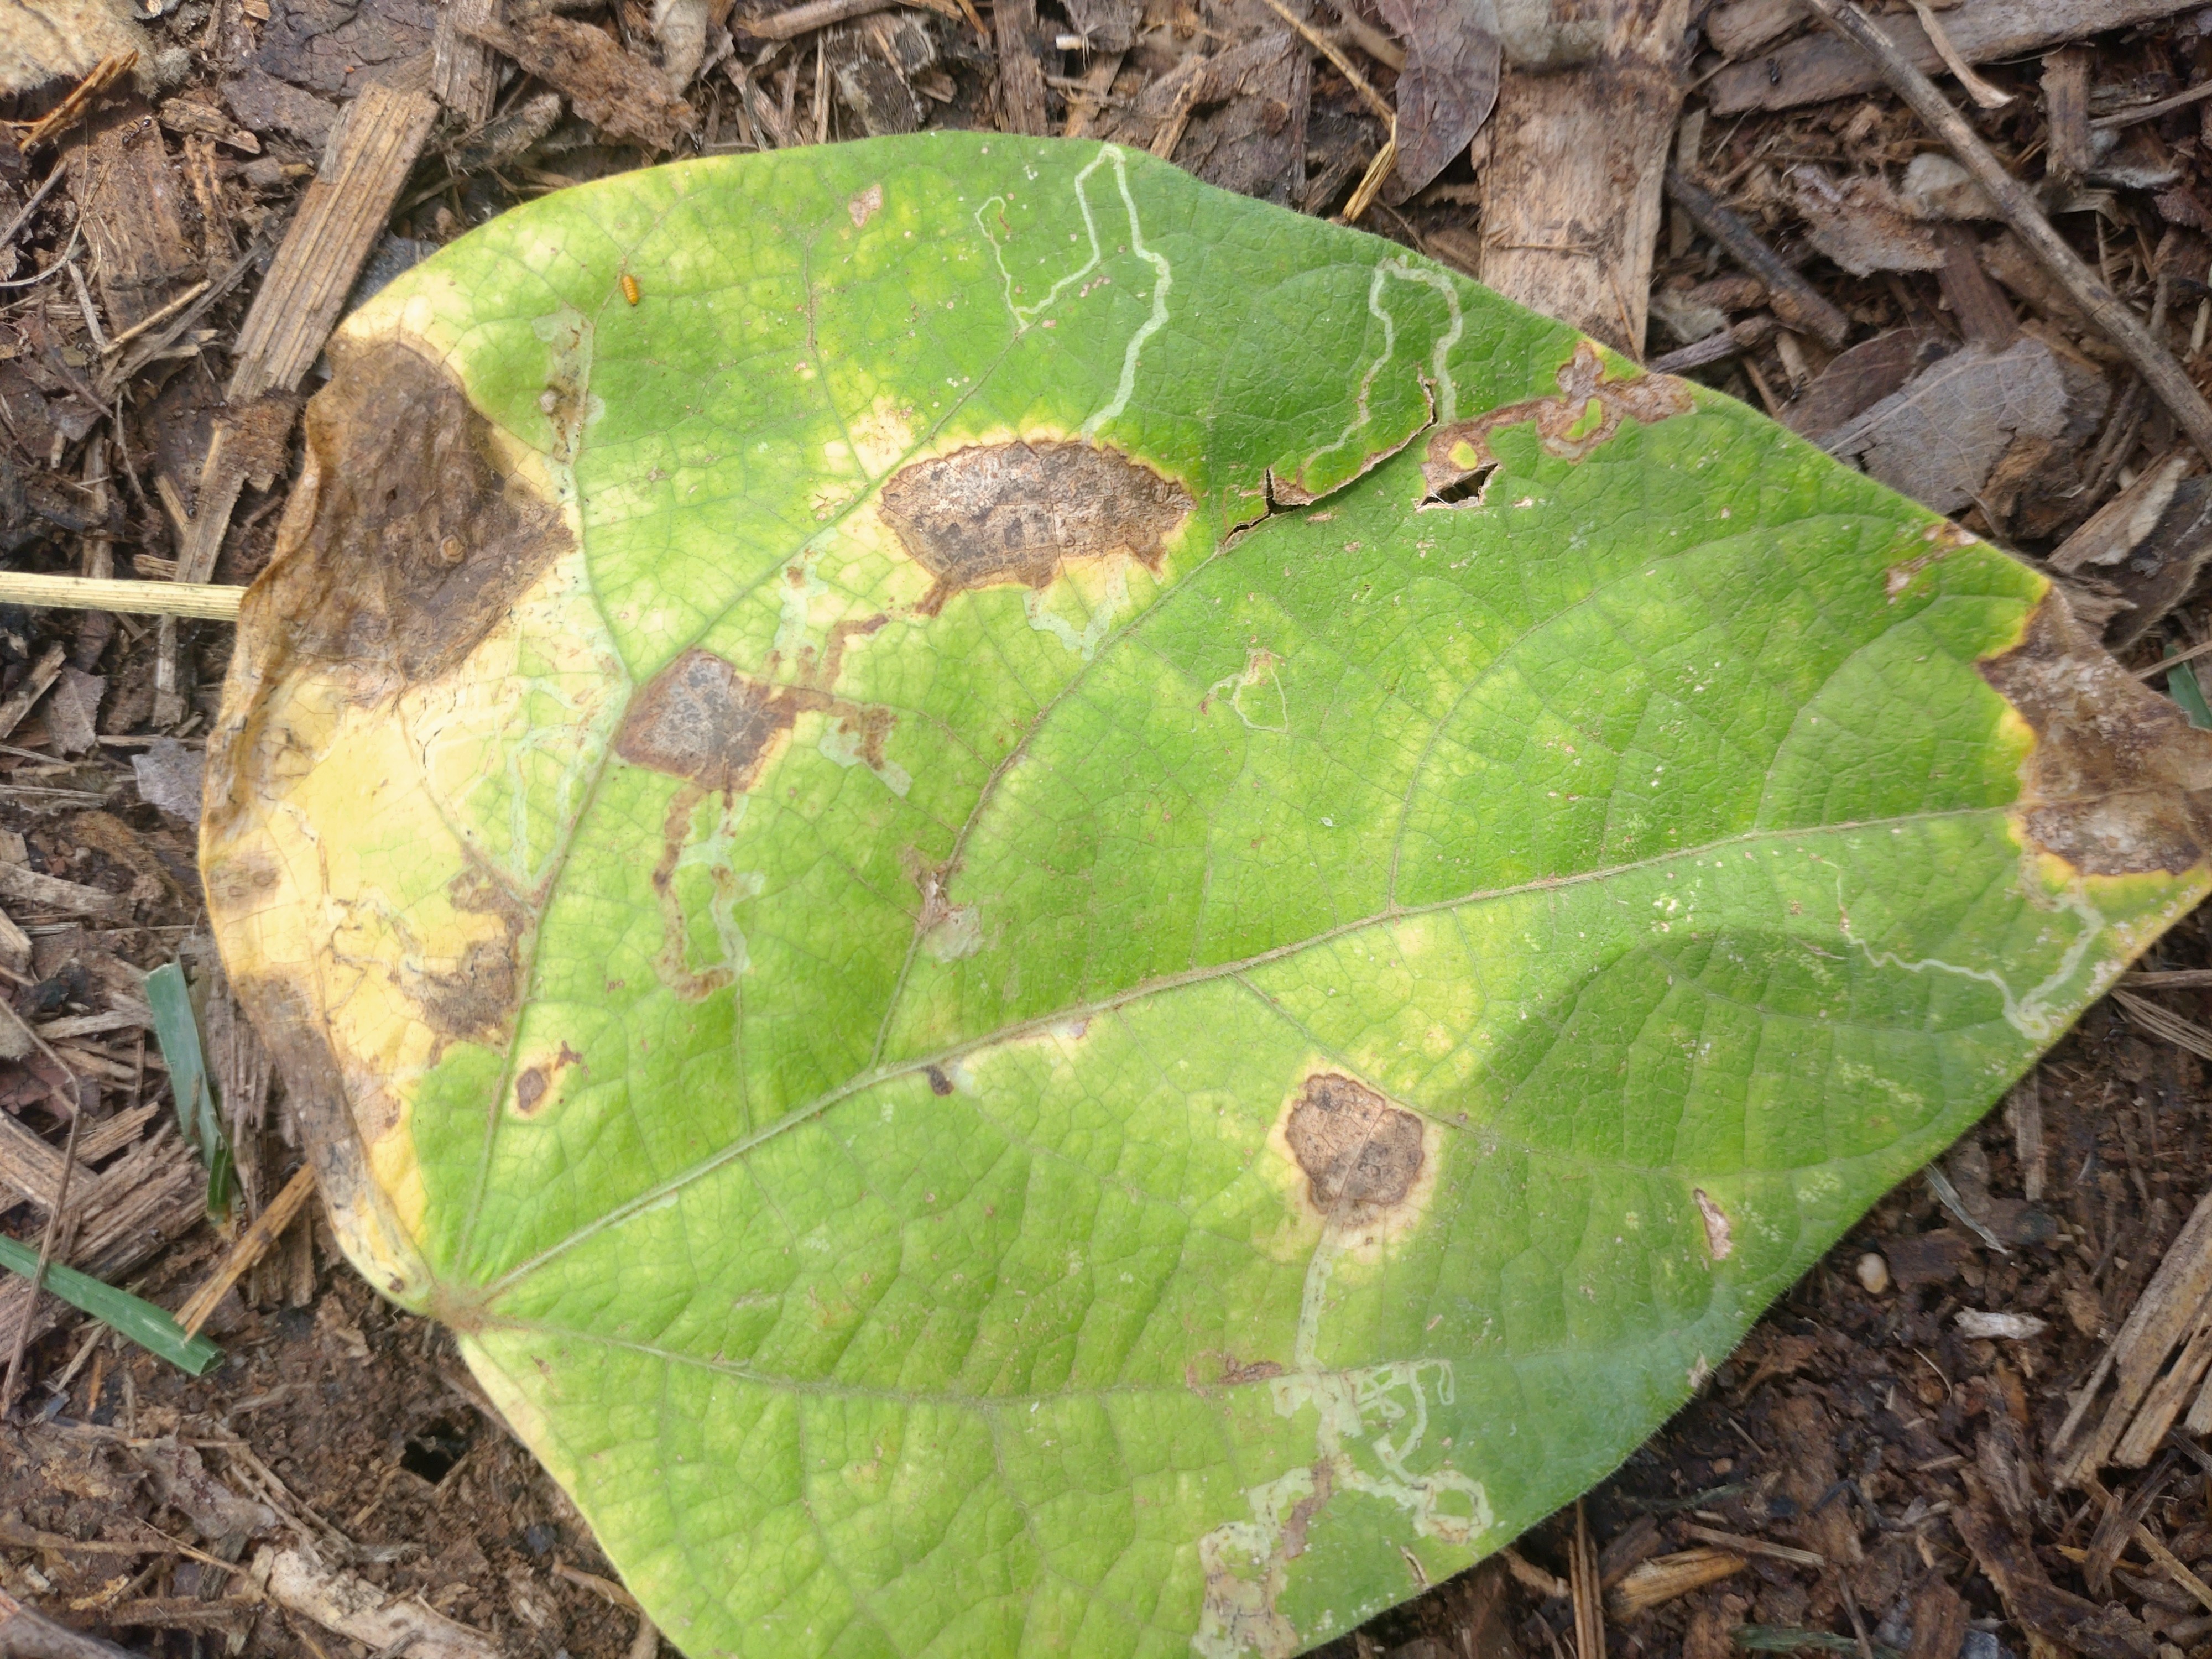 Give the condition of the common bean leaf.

anthracnose
